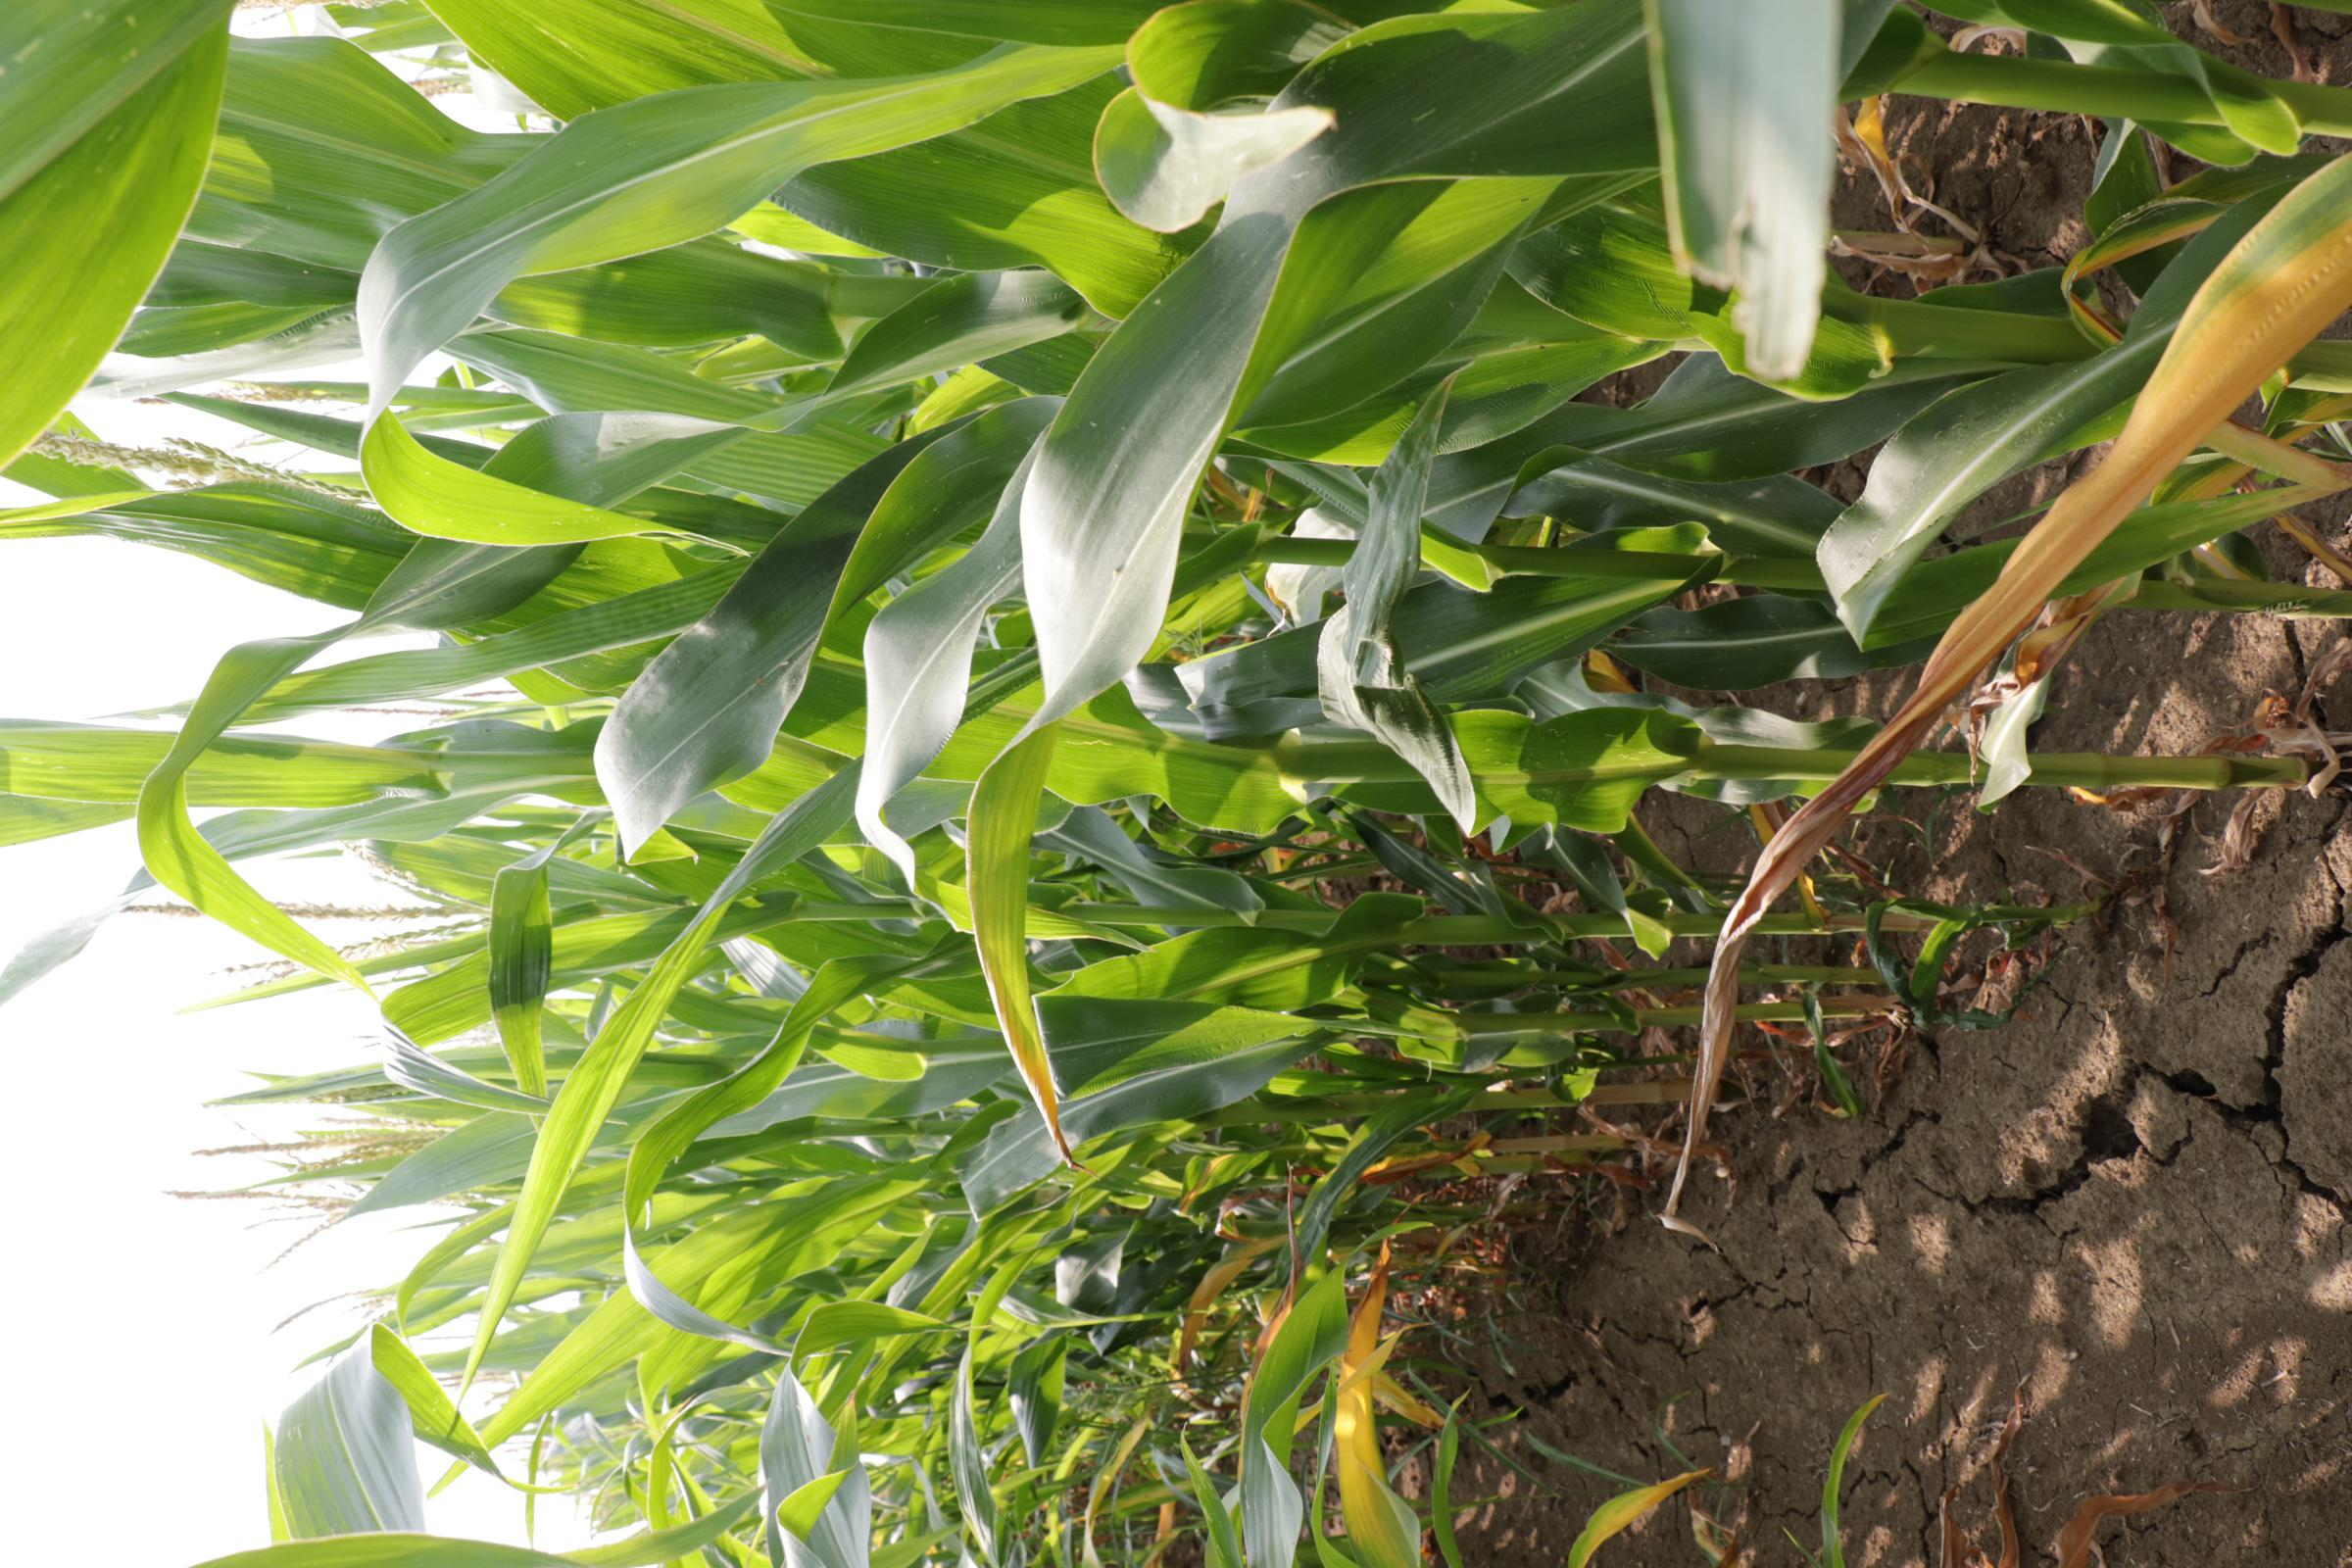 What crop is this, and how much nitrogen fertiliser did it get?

maize, full nitrogen fertilisation
